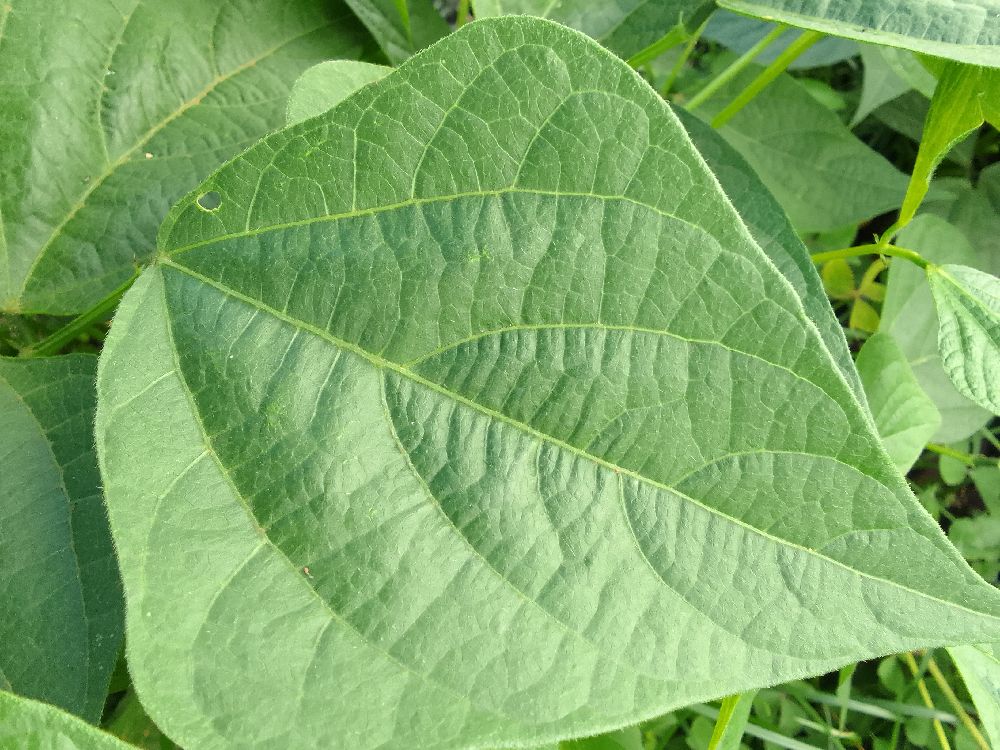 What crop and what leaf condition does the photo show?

common bean, healthy
